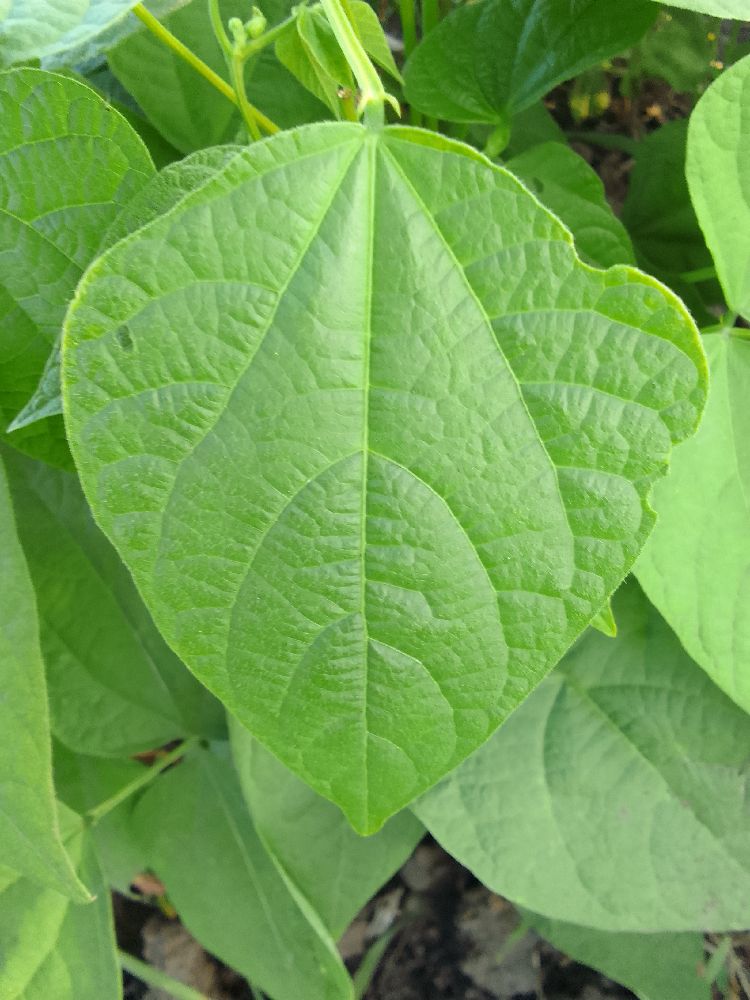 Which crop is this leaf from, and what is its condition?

common bean, healthy
